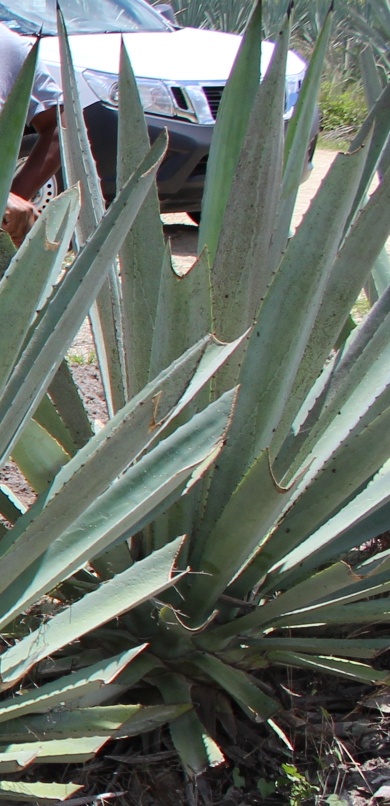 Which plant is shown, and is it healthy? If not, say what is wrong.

agave, spotted
